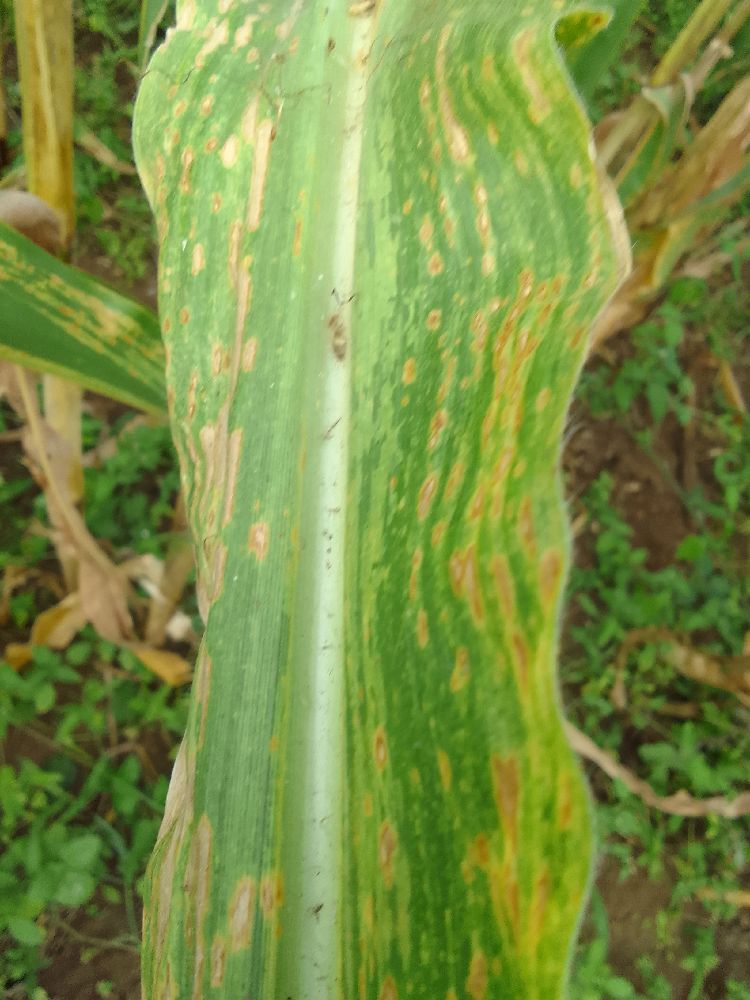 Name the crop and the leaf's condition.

maize, maize lethal necrosis
